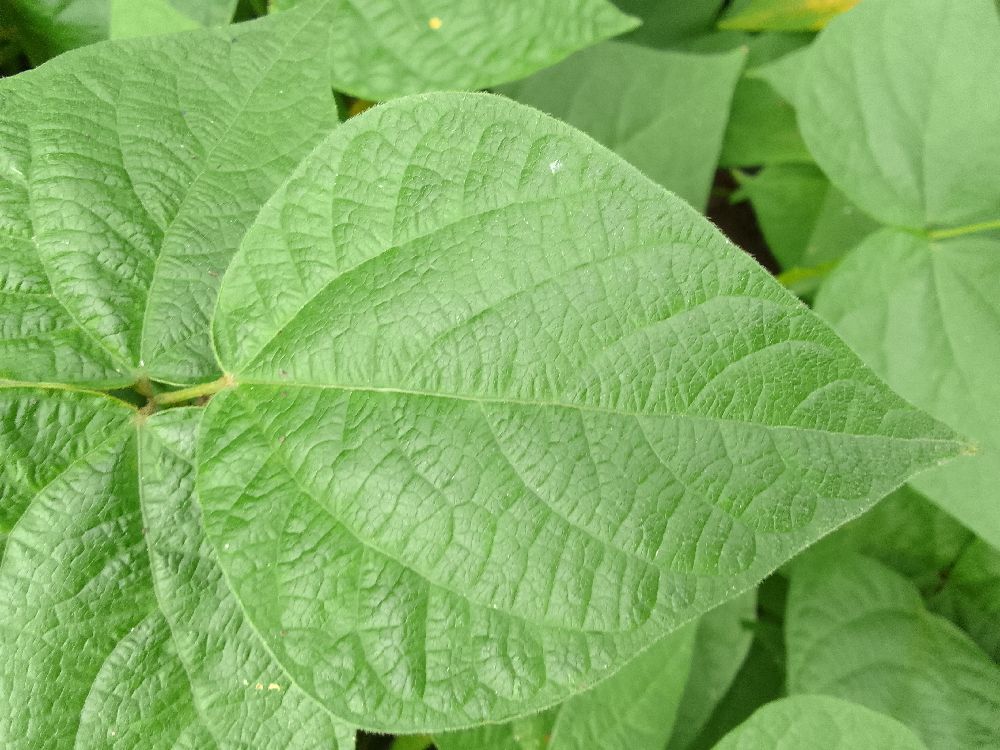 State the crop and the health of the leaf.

common bean, healthy
